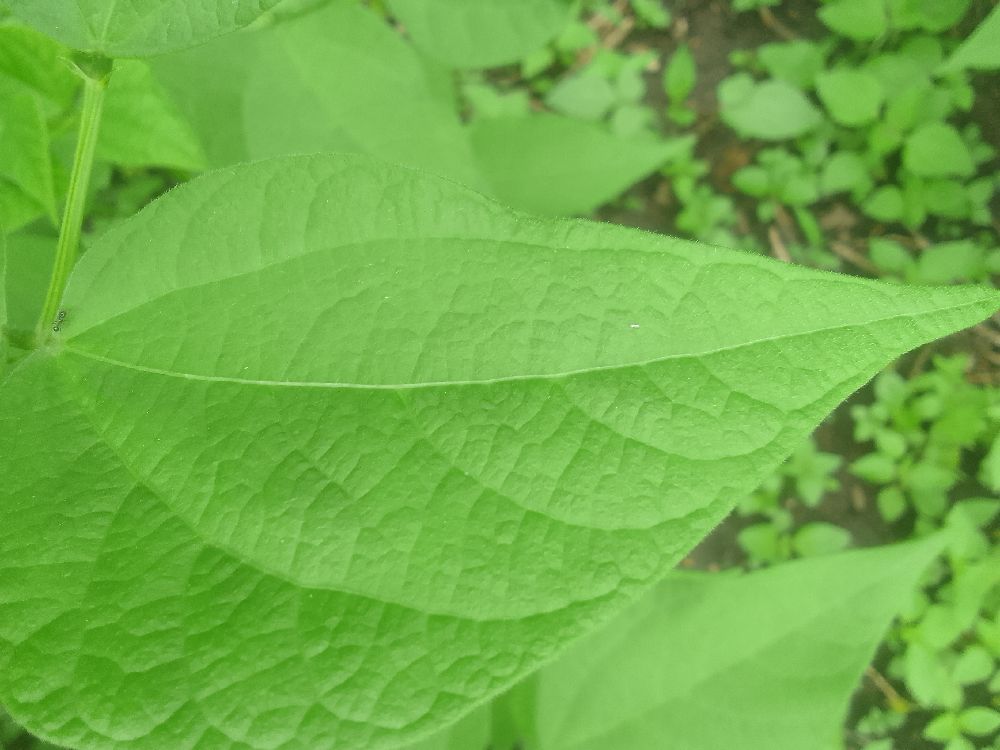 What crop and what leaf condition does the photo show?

common bean, healthy
